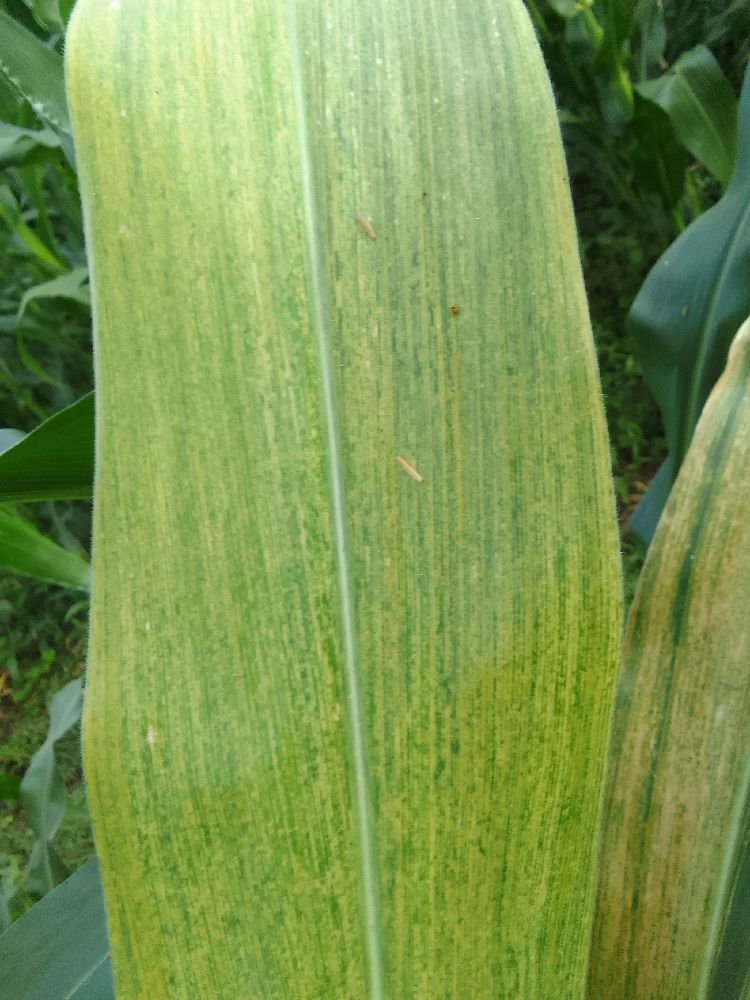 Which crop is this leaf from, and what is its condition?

maize, maize lethal necrosis
